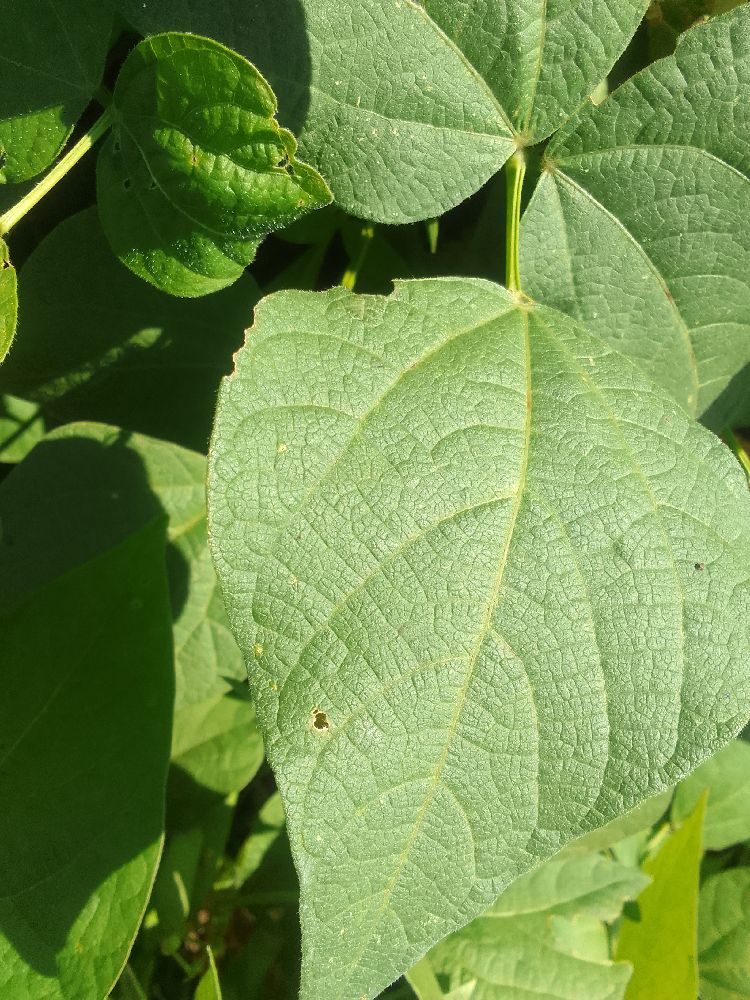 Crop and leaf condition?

common bean, healthy
